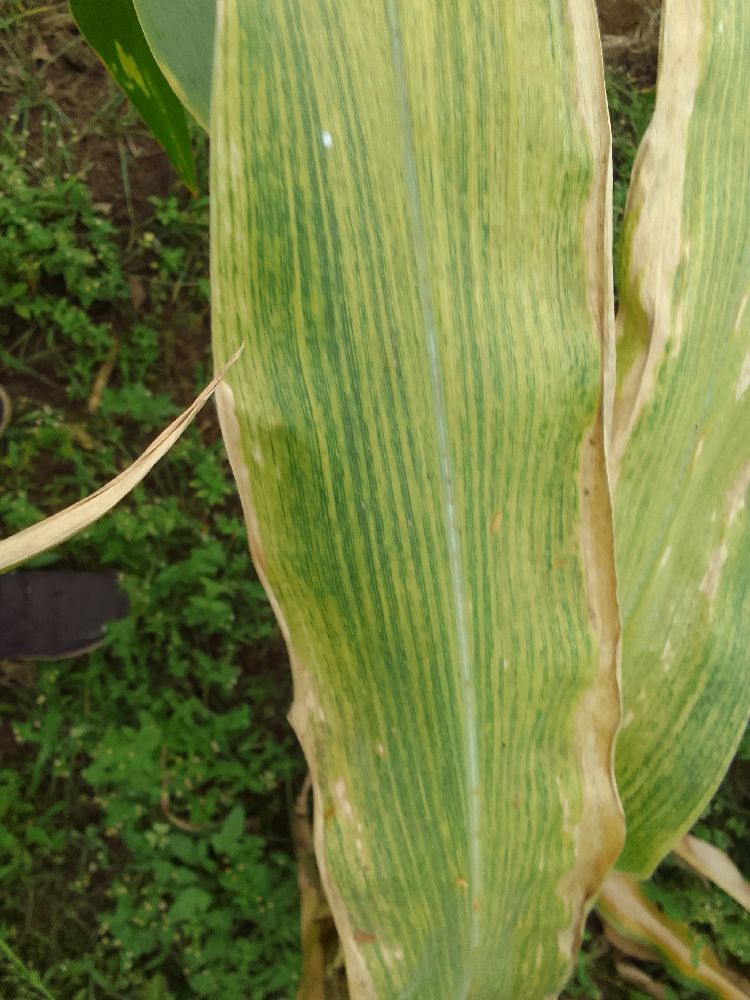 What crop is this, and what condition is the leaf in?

maize, maize lethal necrosis
